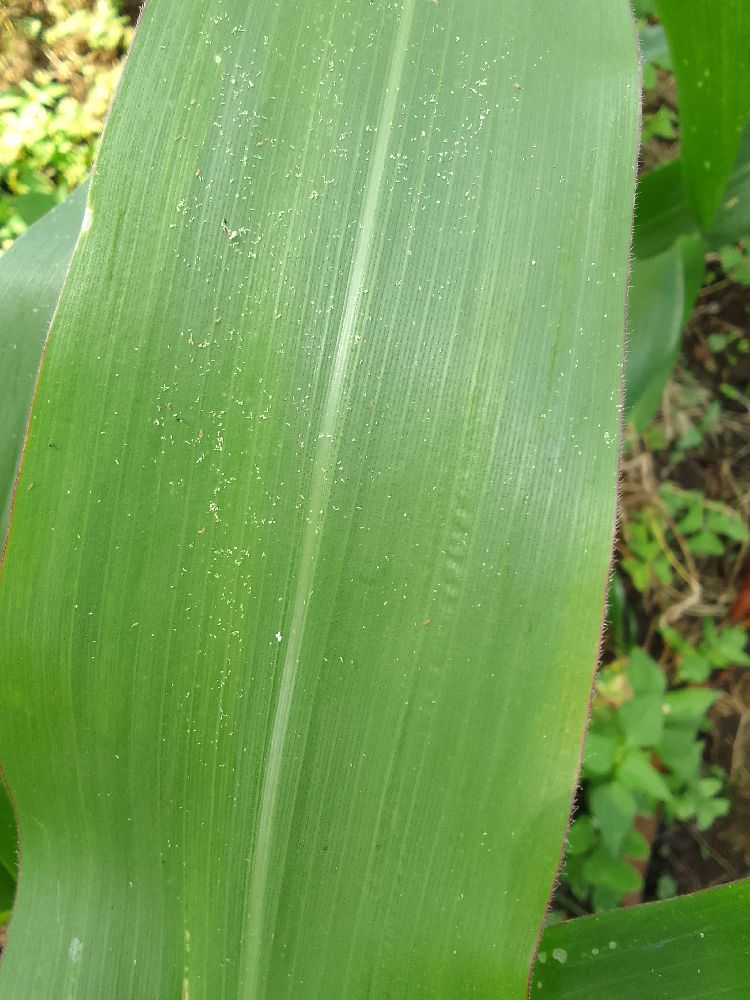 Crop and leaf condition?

maize, healthy
